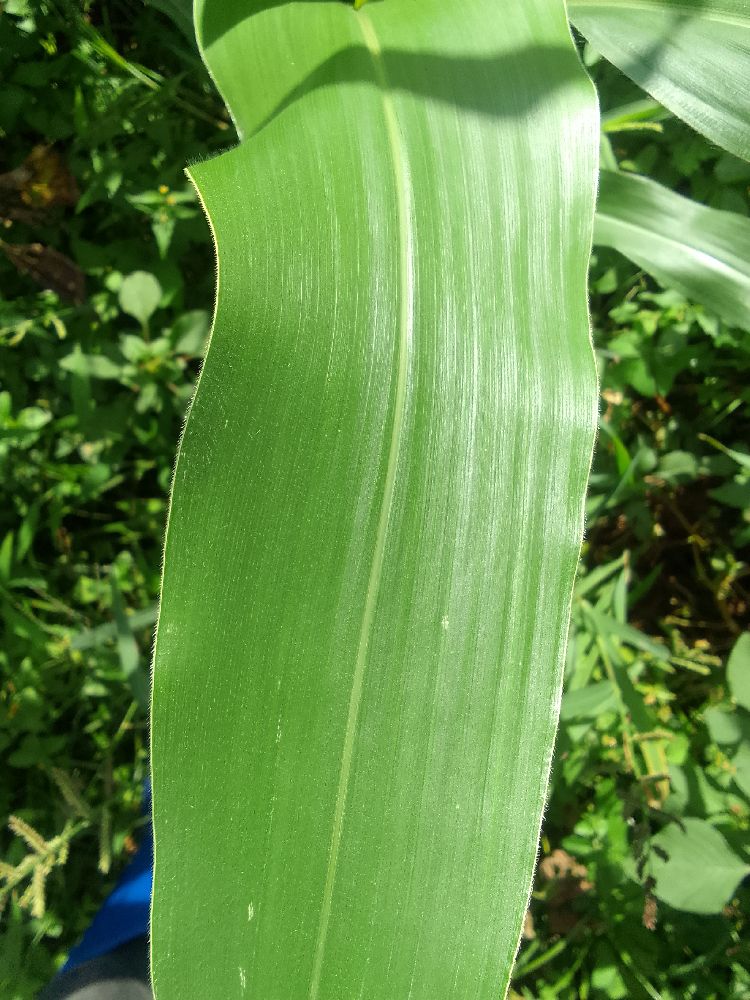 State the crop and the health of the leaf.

maize, healthy
